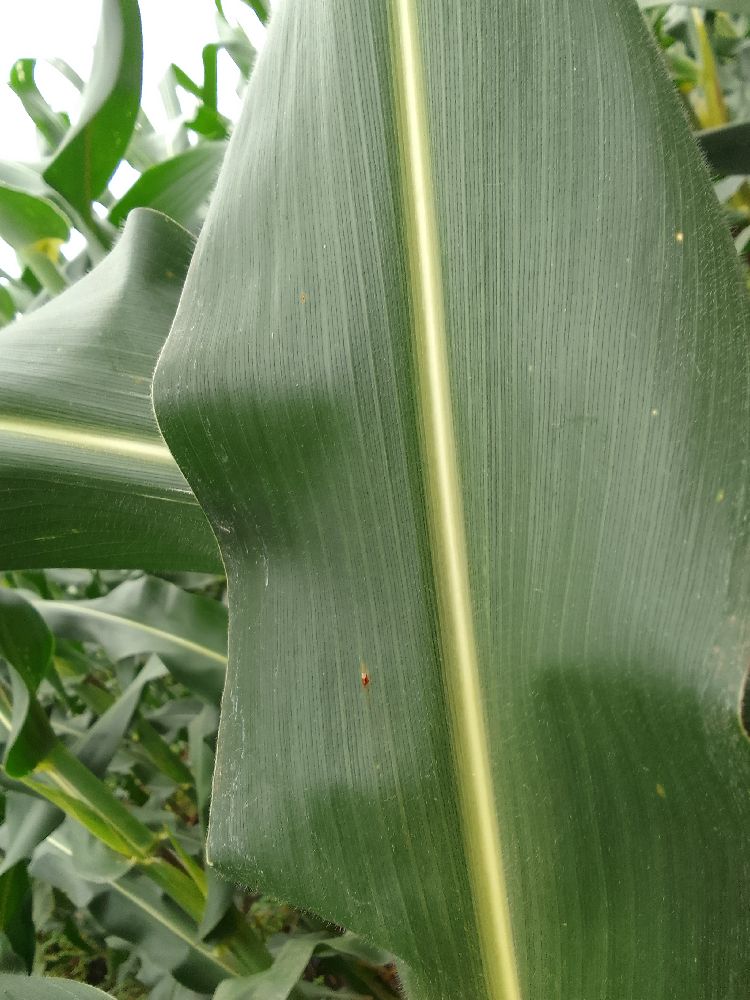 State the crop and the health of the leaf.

maize, healthy
